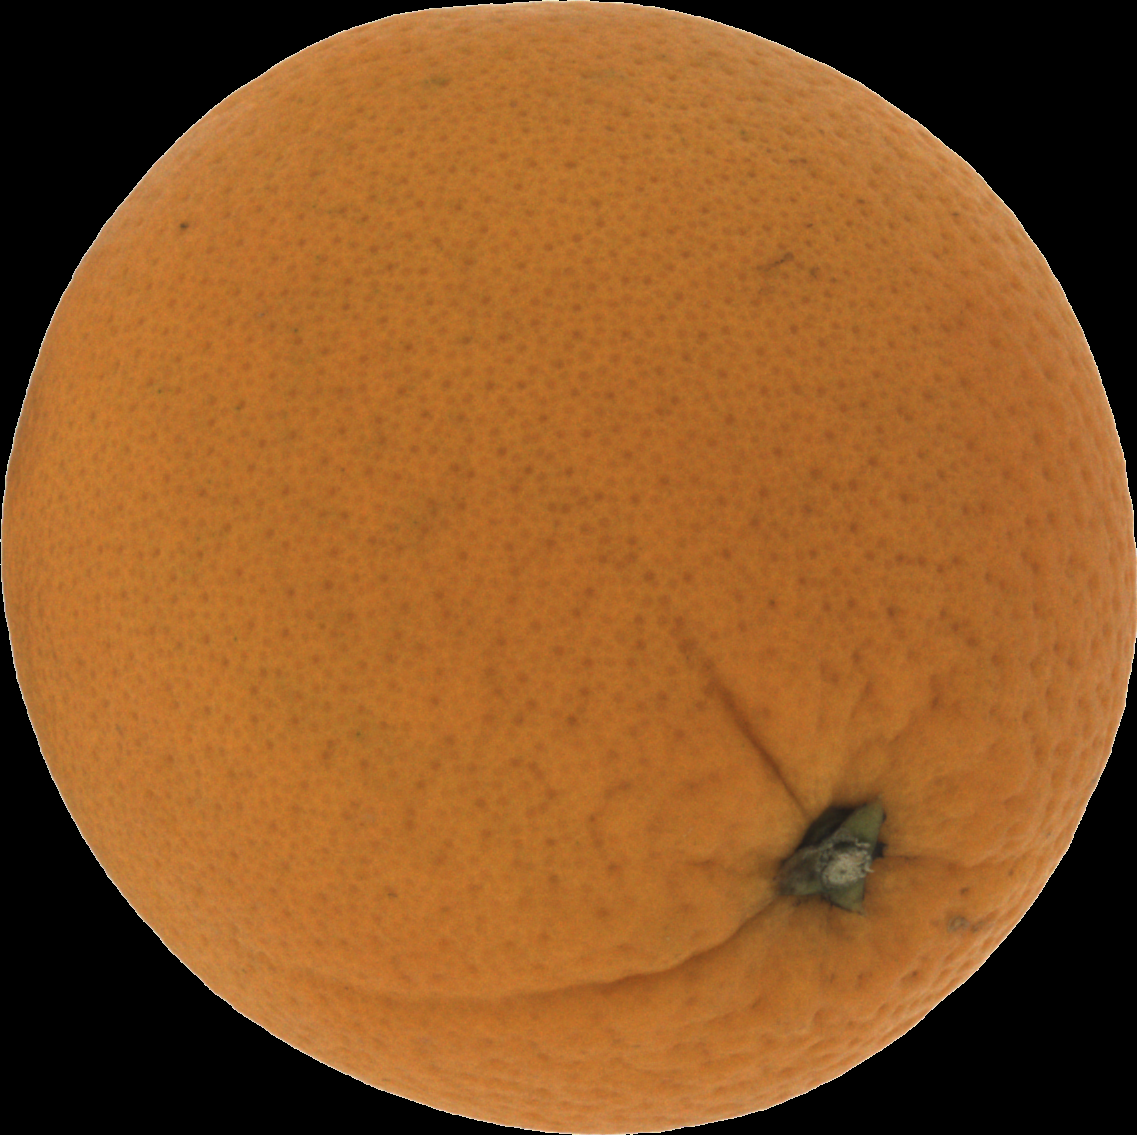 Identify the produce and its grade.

orange, good
